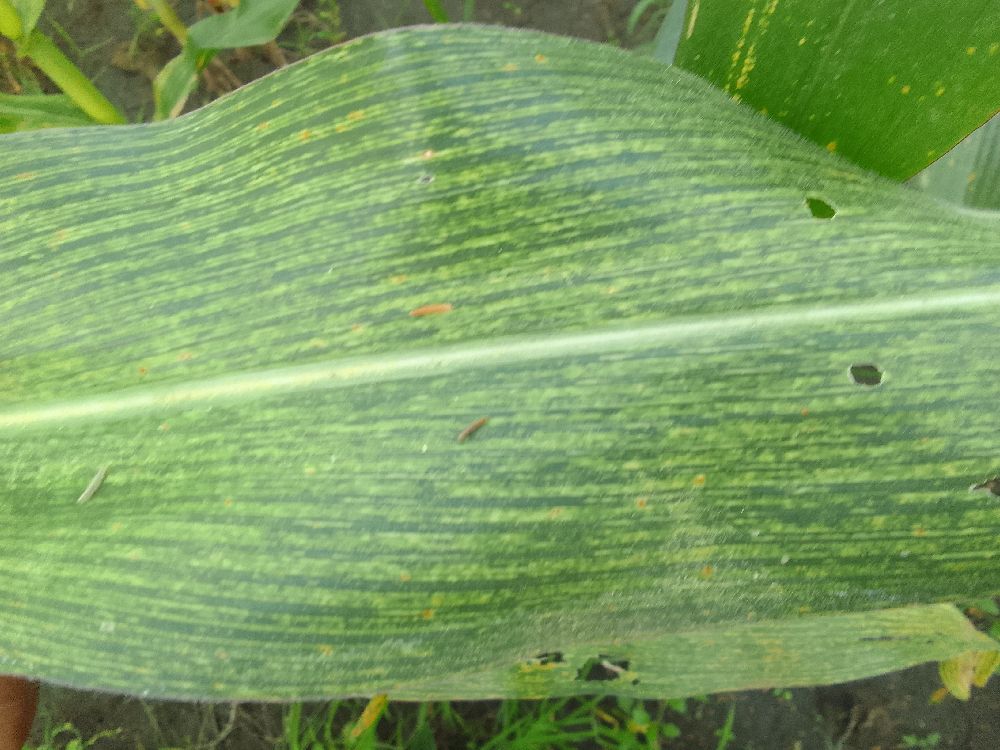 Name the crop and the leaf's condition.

maize, maize streak virus
